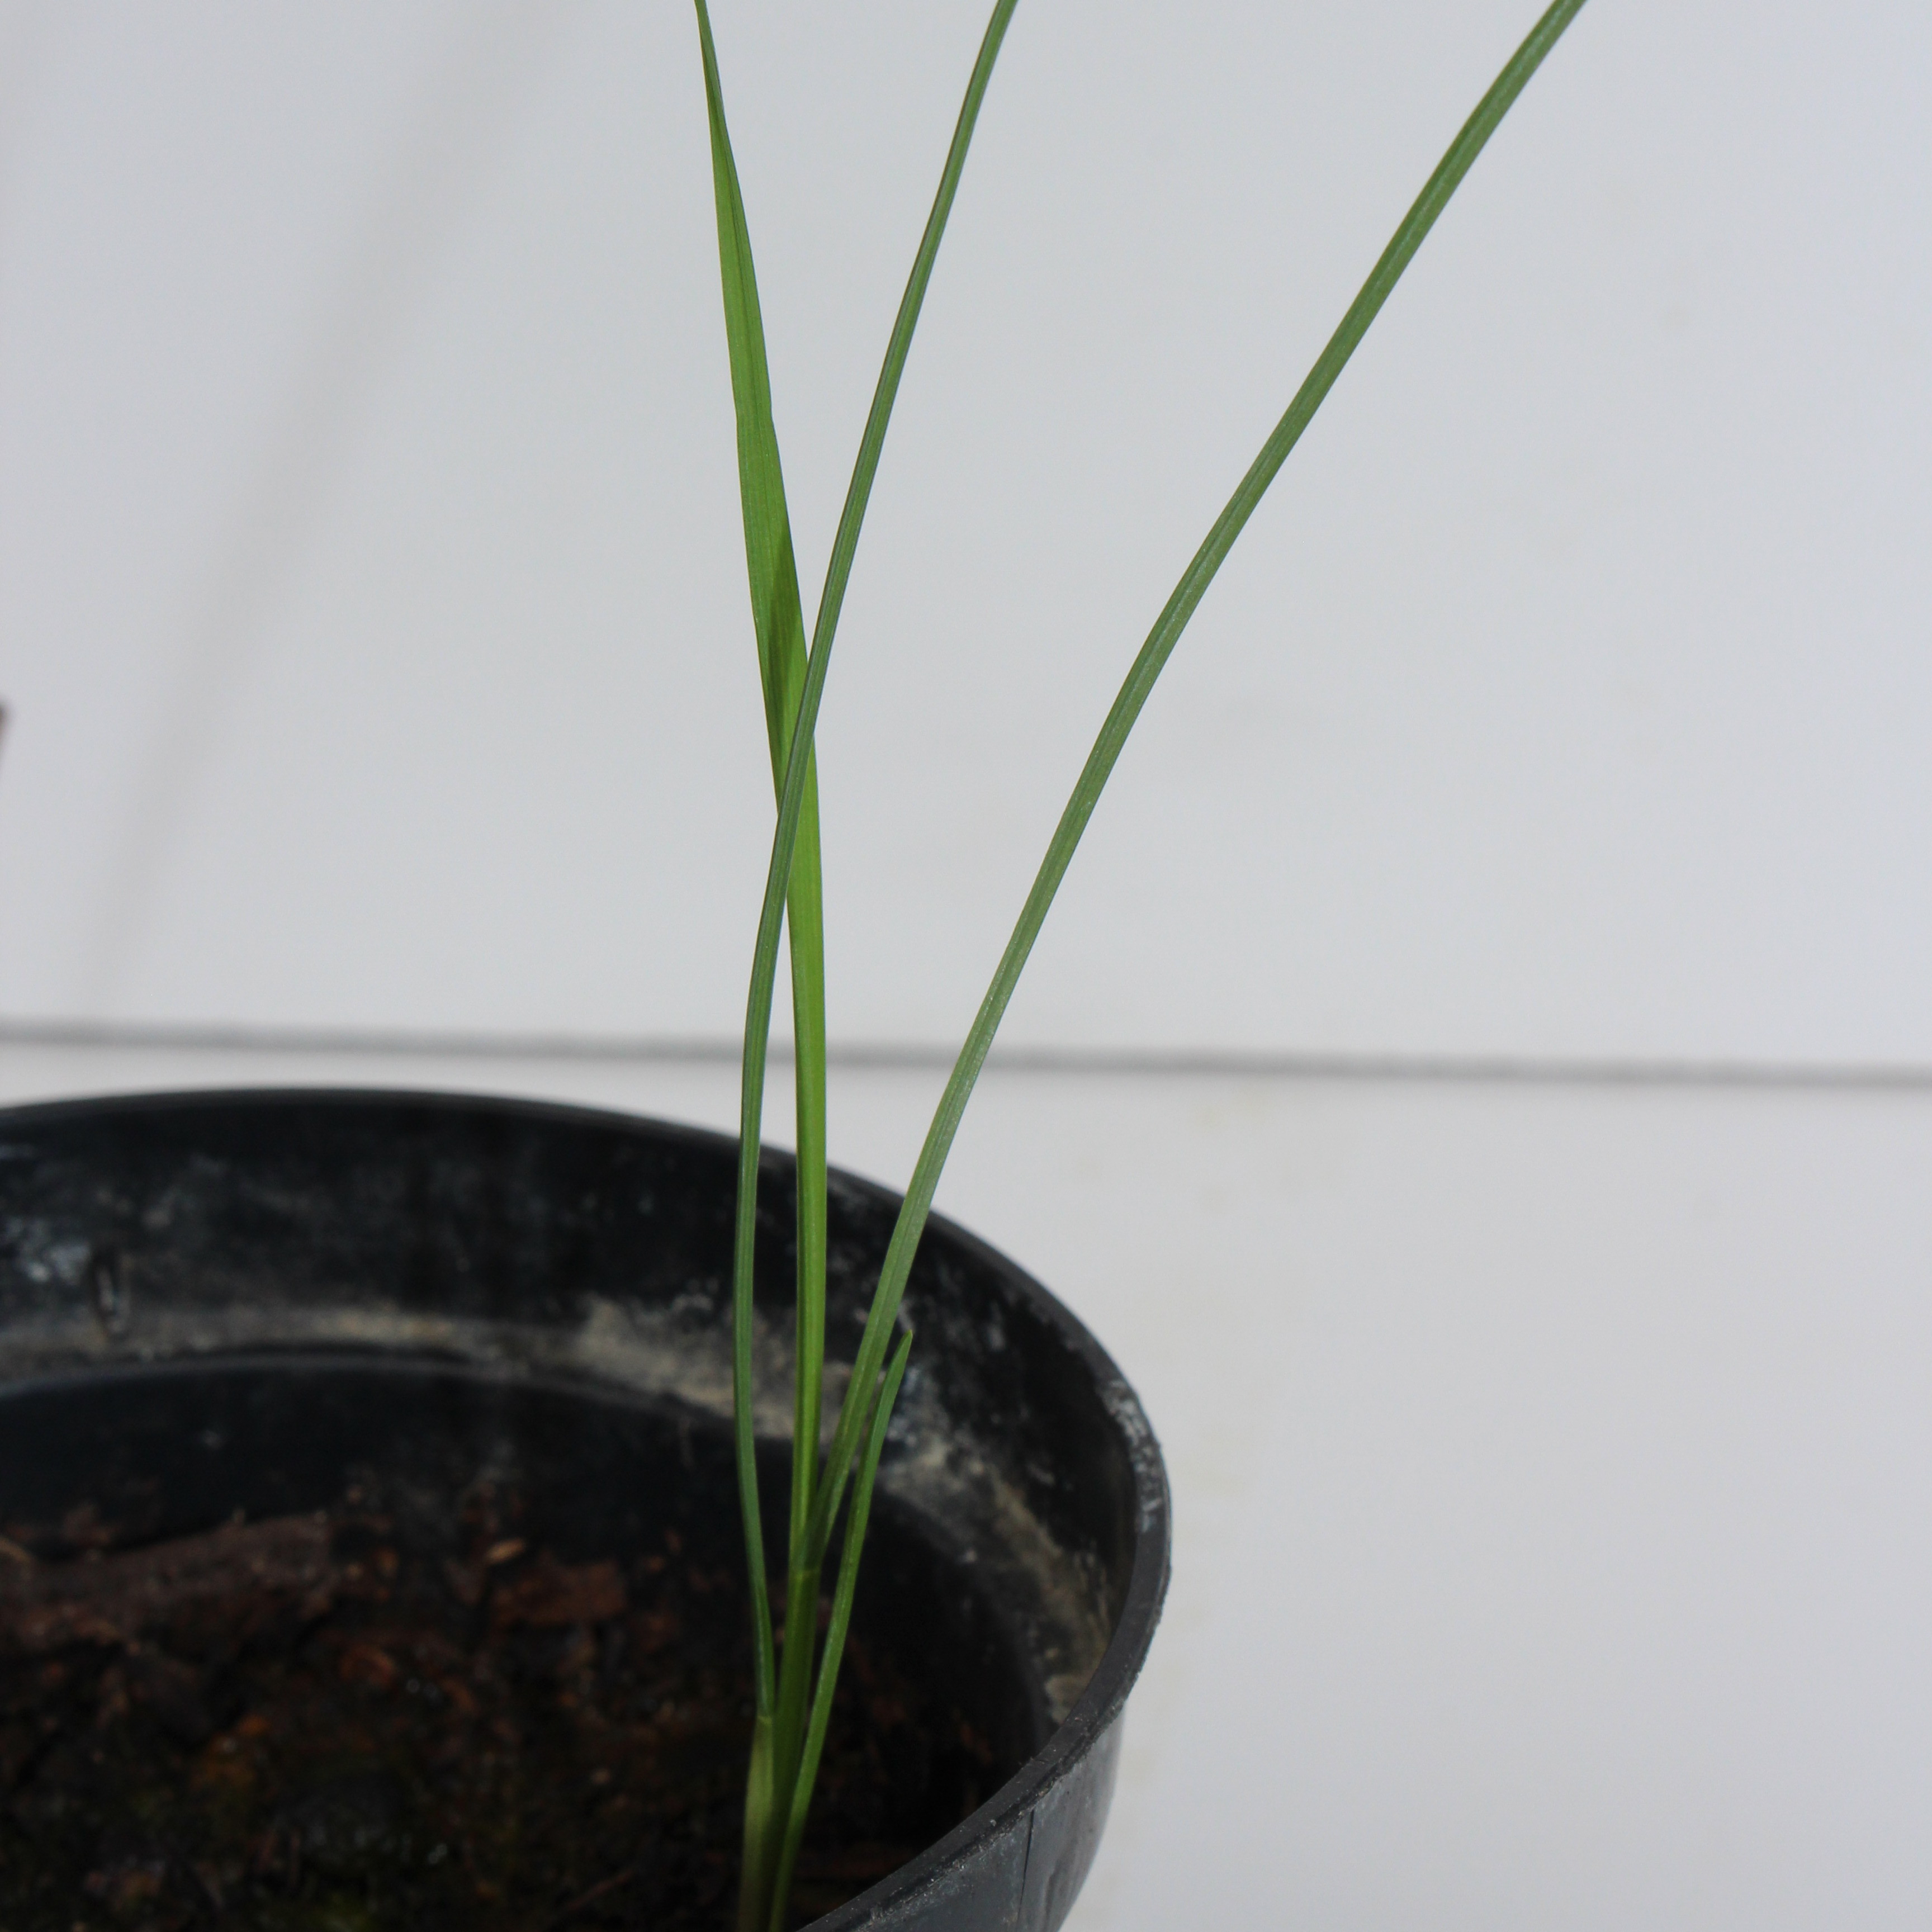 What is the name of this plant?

Lolium multiflorum
